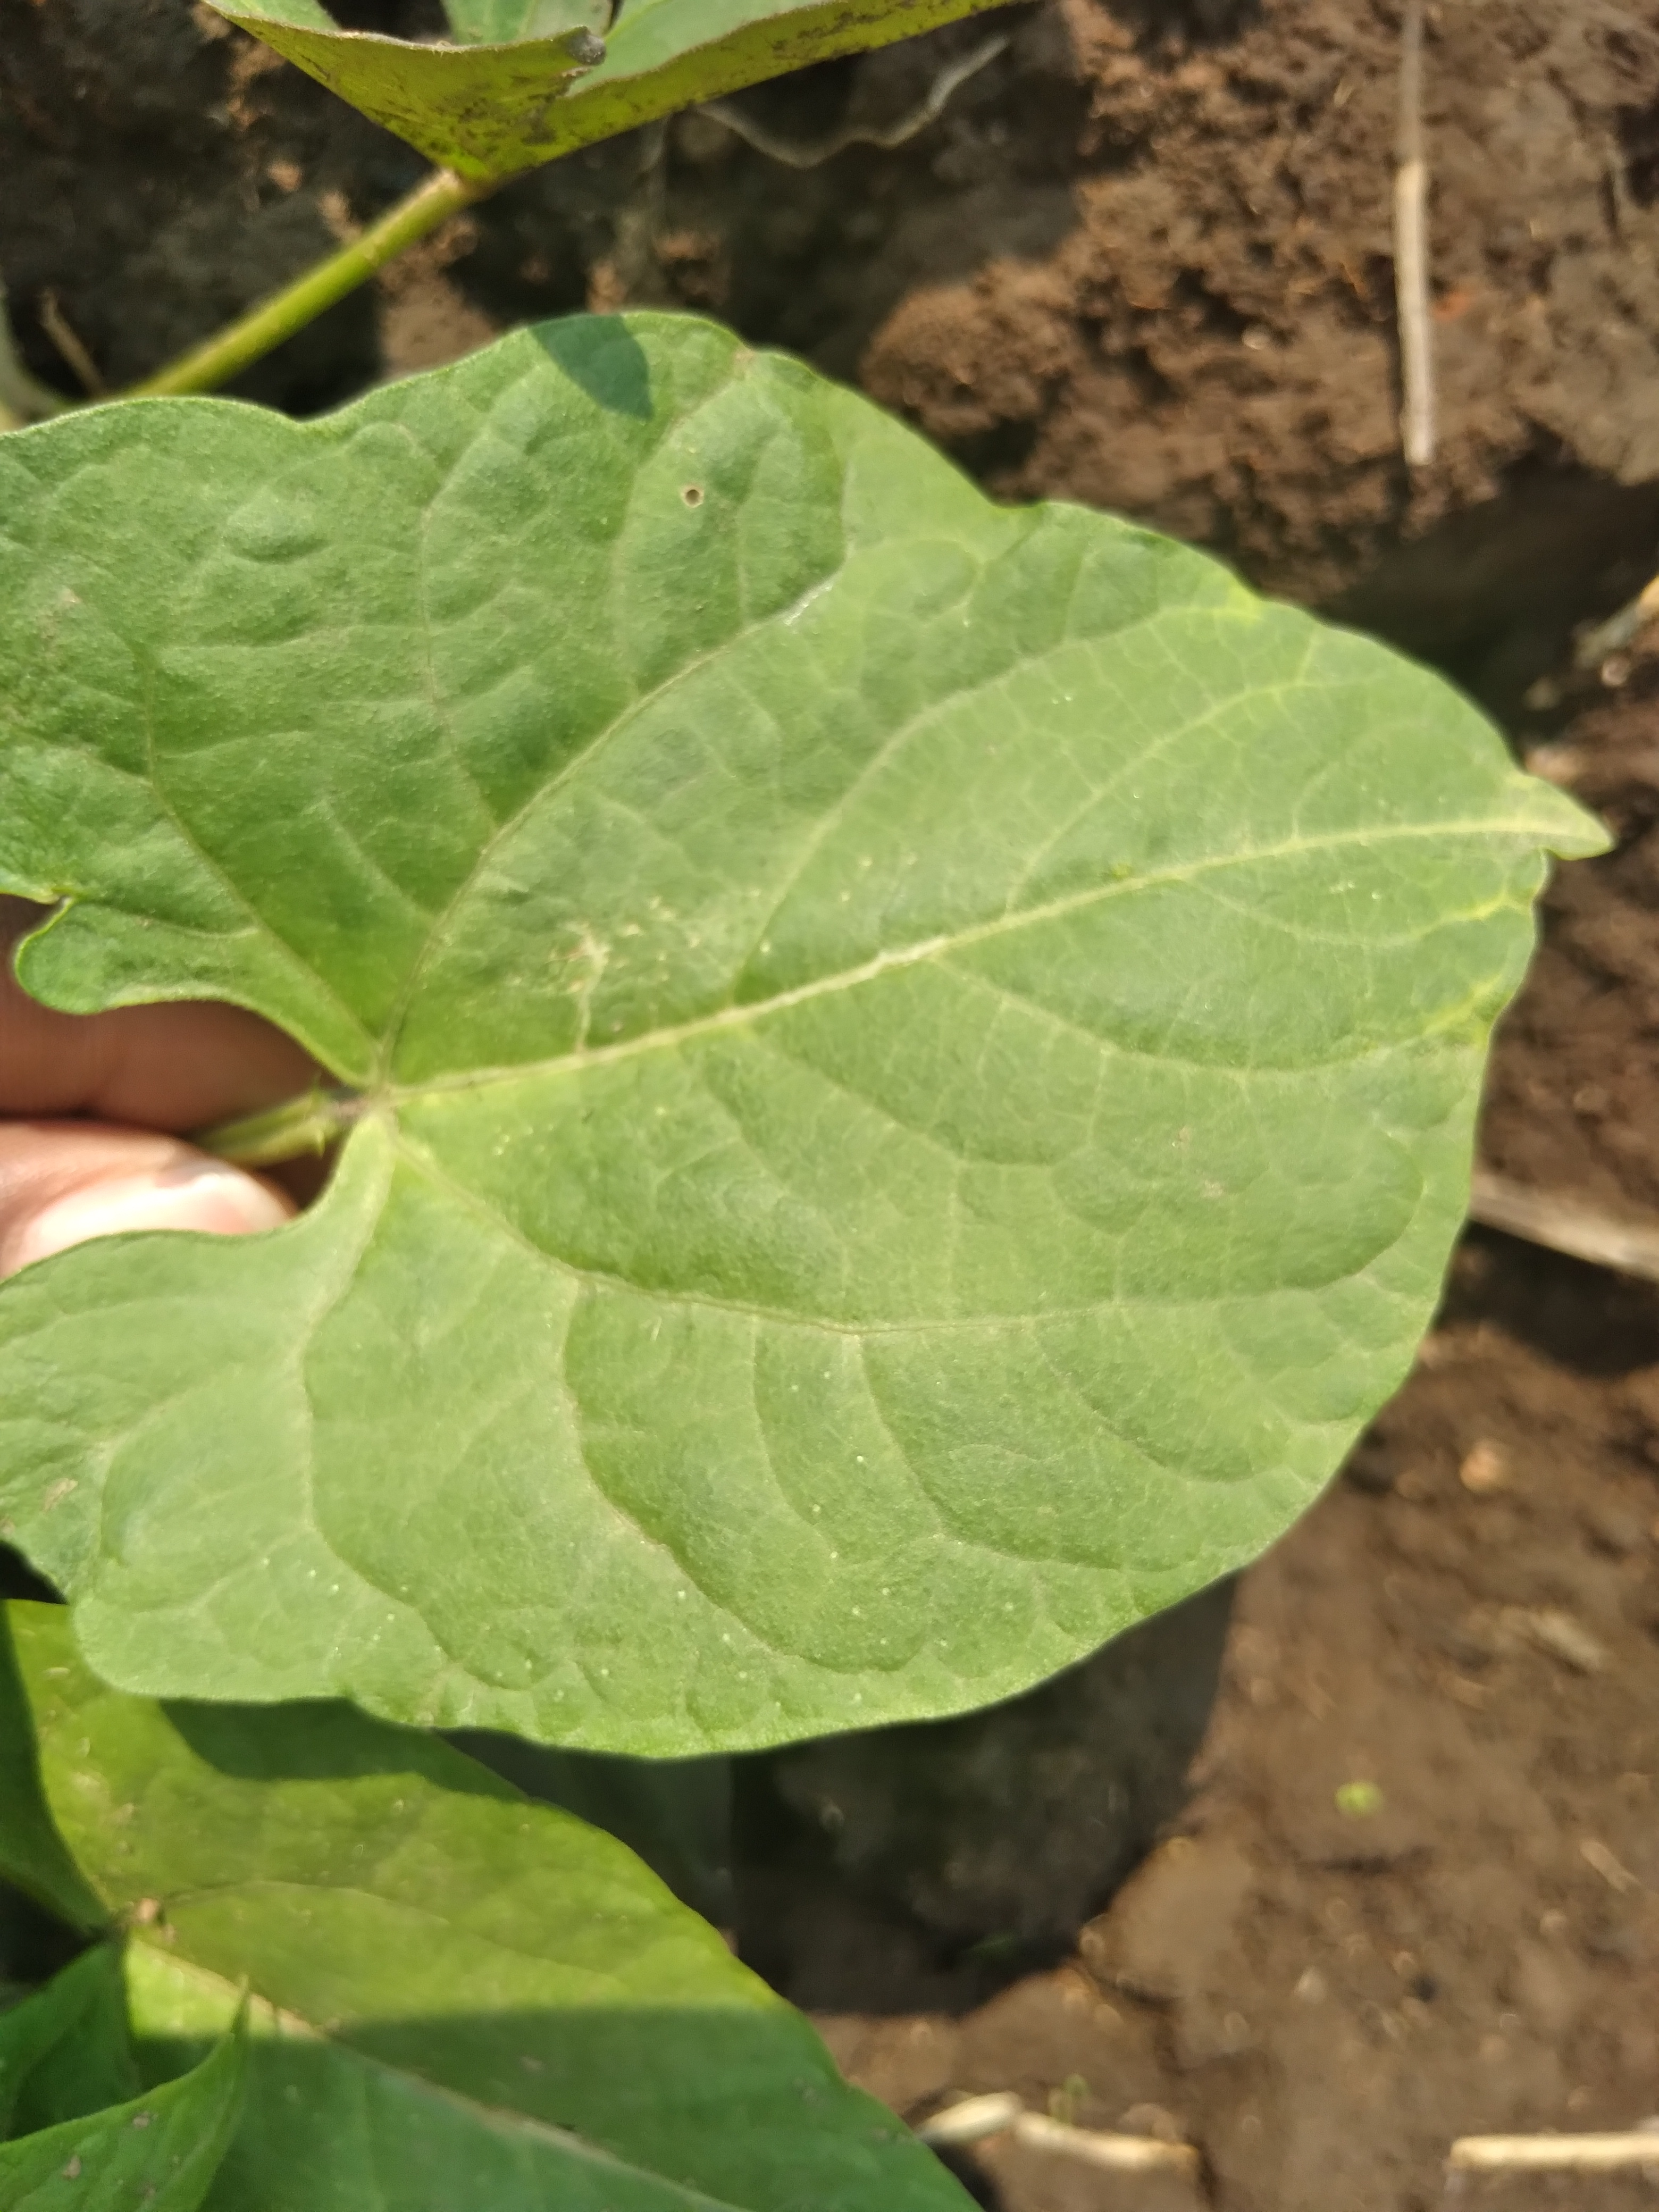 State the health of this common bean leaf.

healthy
